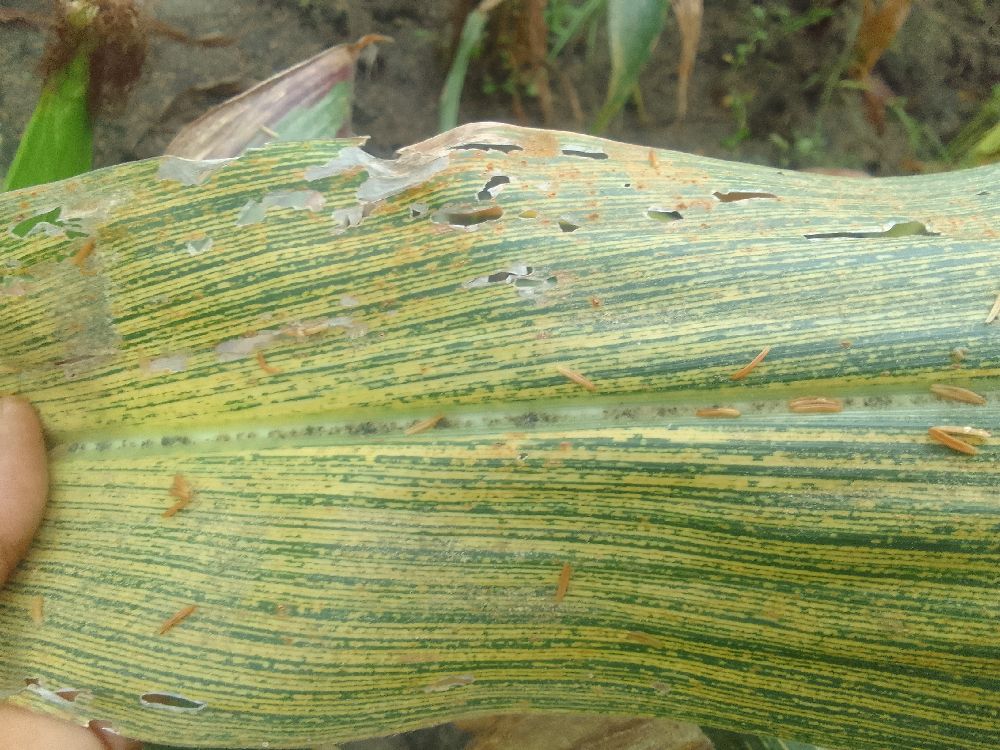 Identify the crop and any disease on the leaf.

maize, maize streak virus
